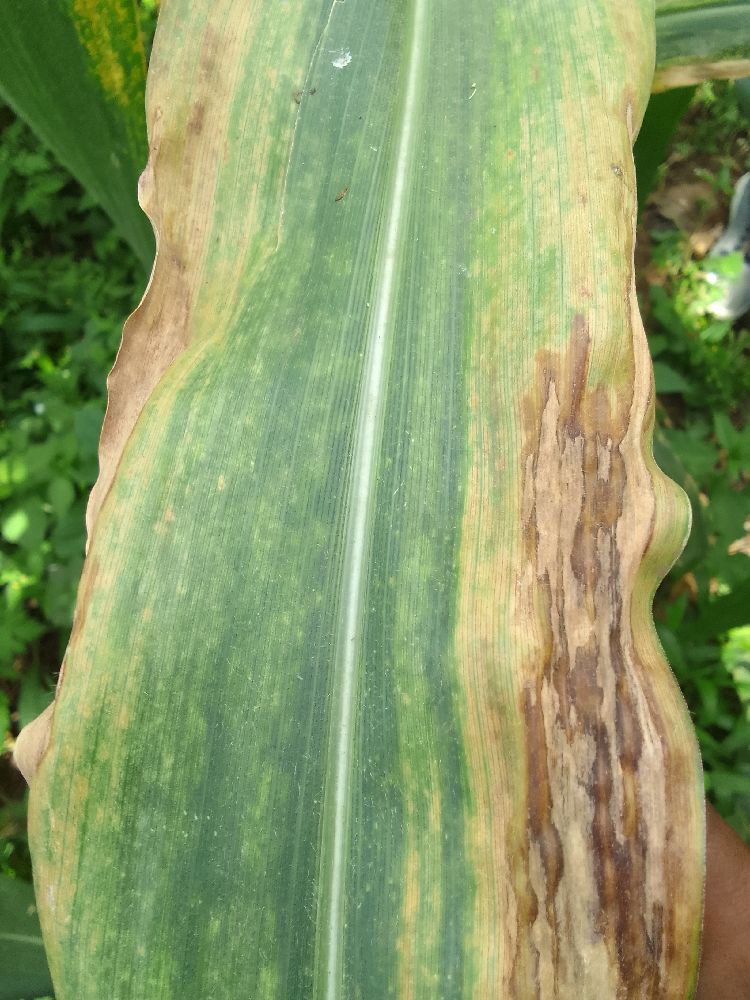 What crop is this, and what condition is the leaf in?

maize, maize lethal necrosis
